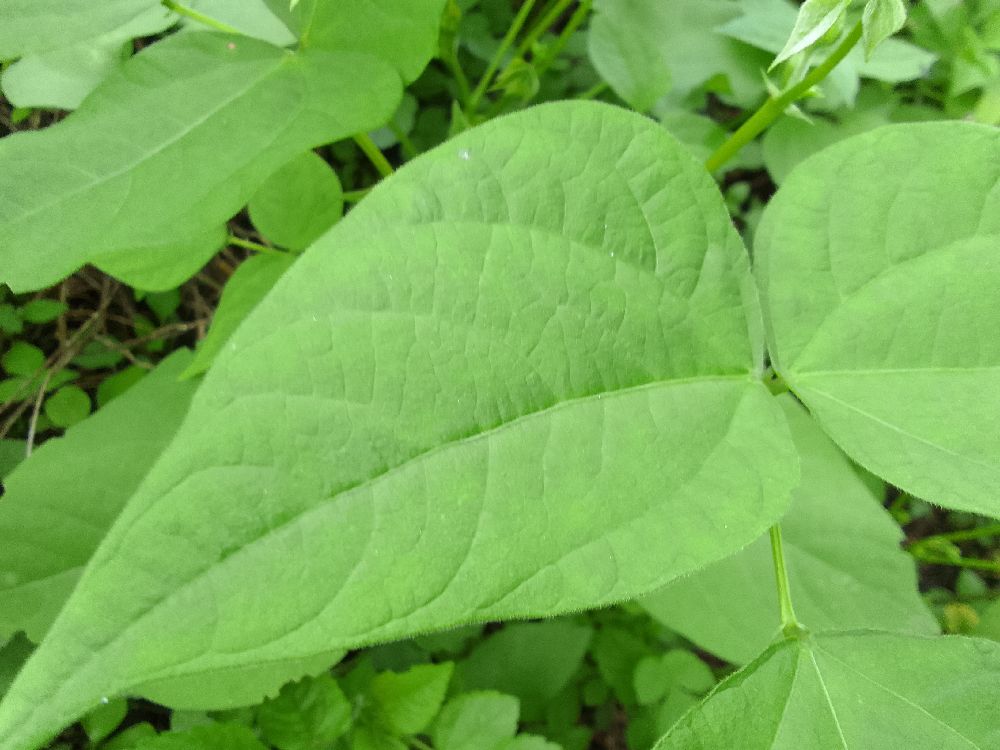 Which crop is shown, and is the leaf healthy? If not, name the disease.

common bean, healthy
